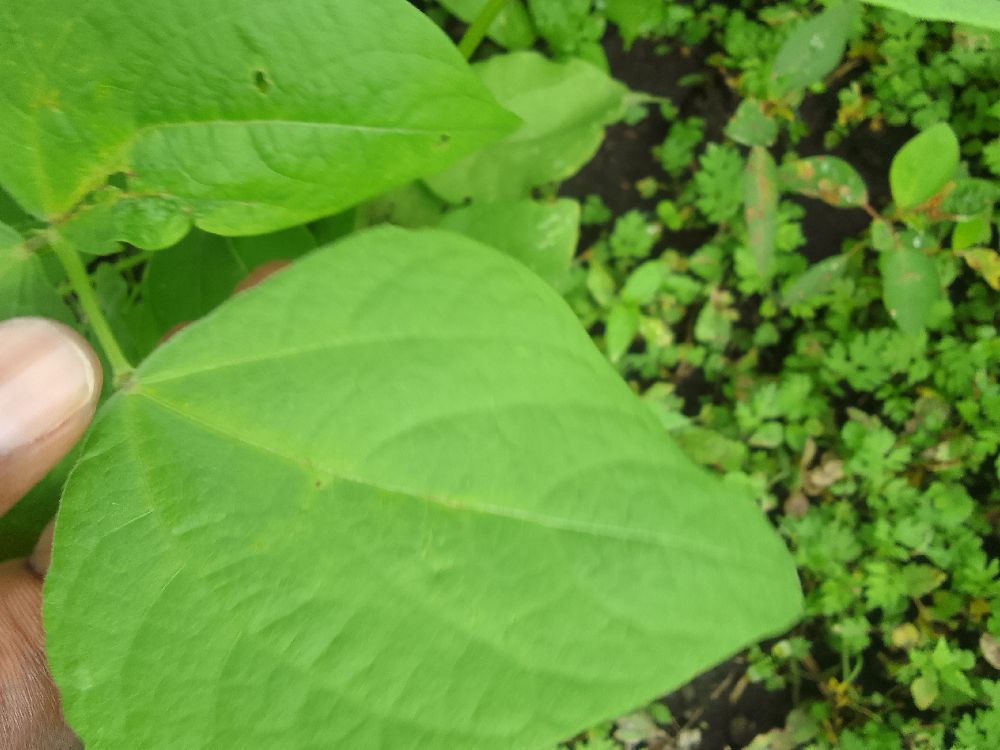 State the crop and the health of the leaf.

common bean, healthy
